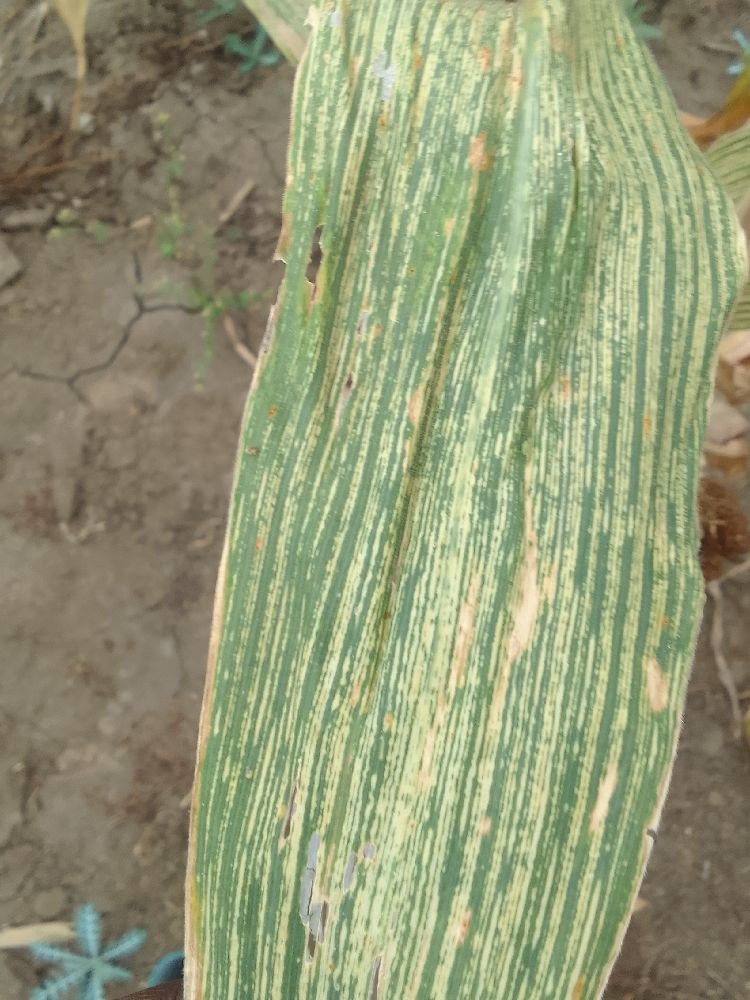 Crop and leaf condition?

maize, maize streak virus
